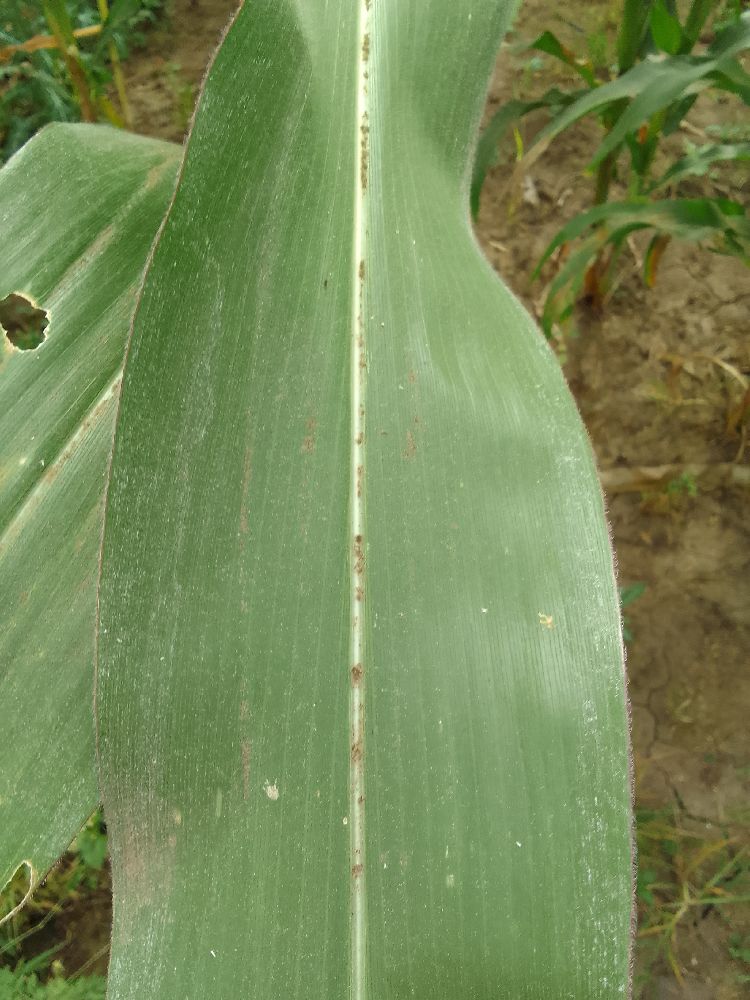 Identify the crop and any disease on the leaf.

maize, healthy
